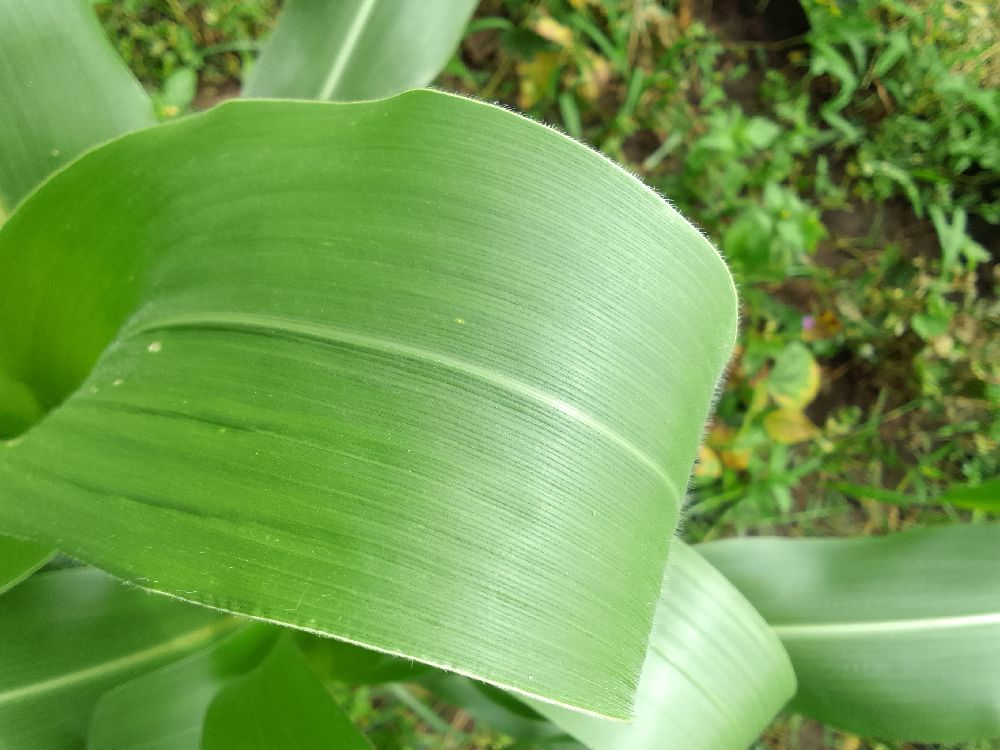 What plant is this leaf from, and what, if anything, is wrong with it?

maize, healthy
